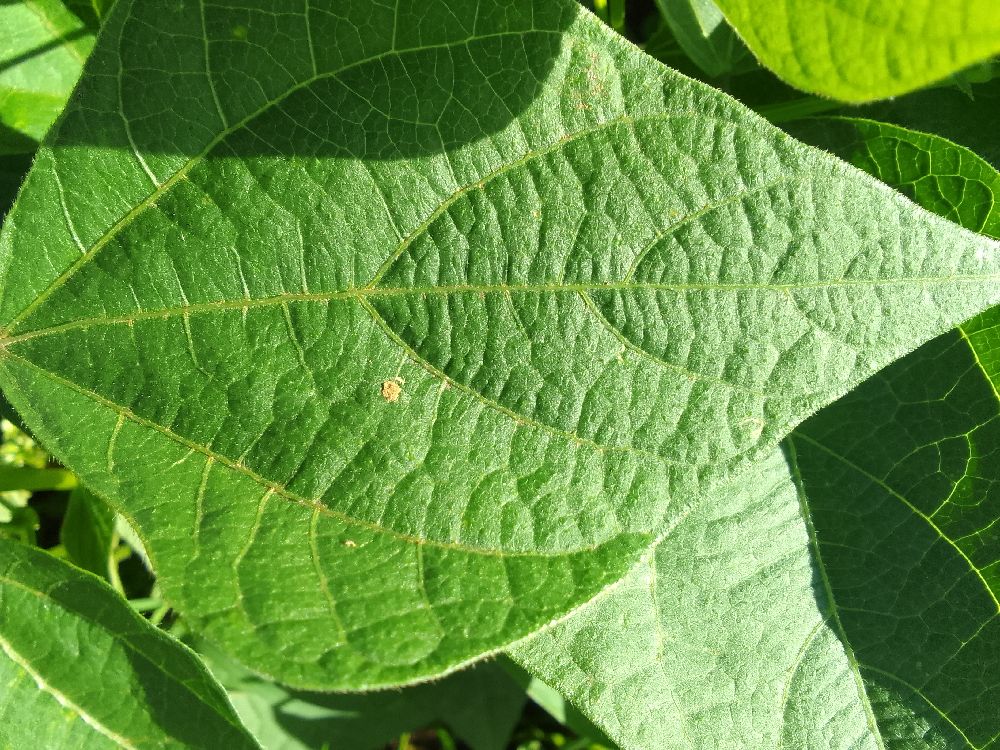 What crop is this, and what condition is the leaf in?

common bean, healthy
